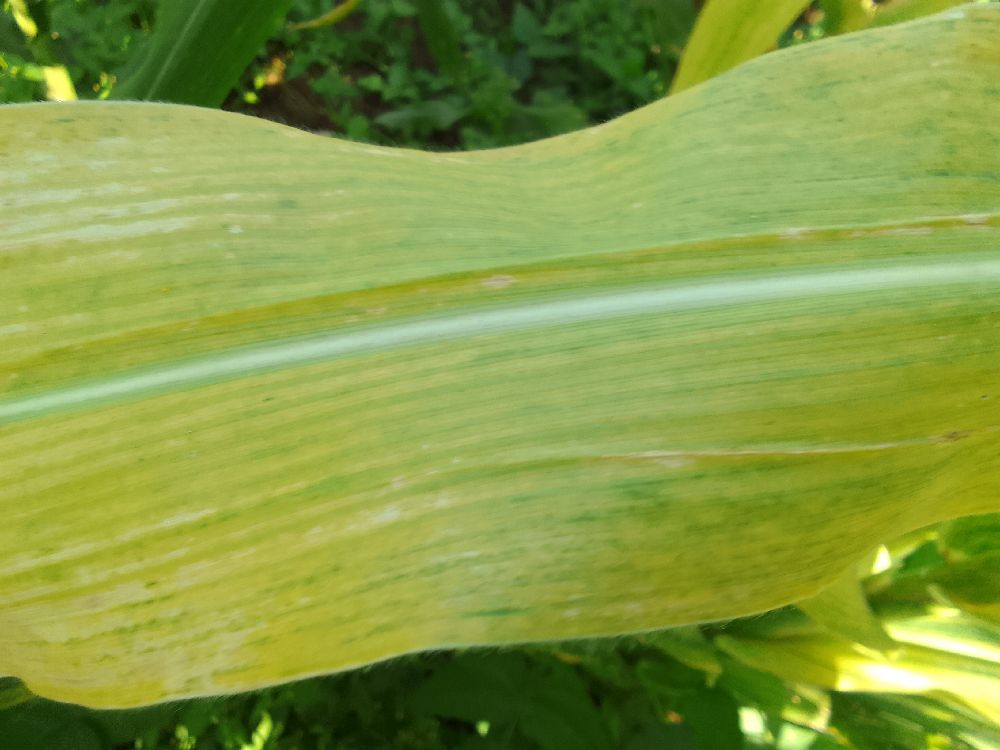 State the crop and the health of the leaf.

maize, maize lethal necrosis
